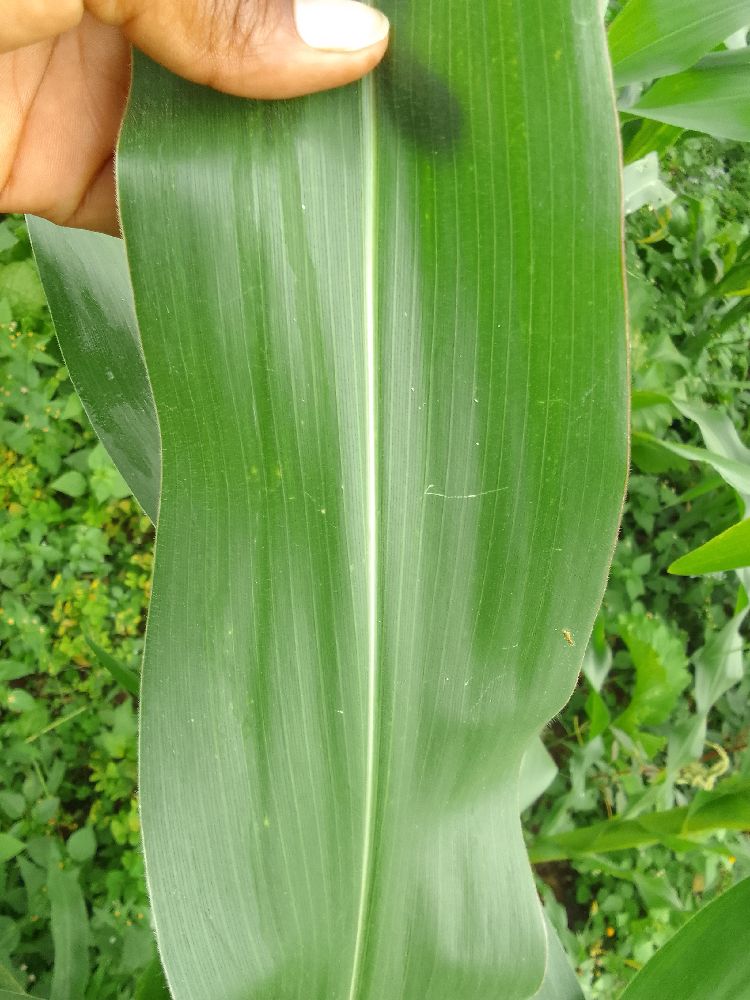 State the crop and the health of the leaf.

maize, healthy
